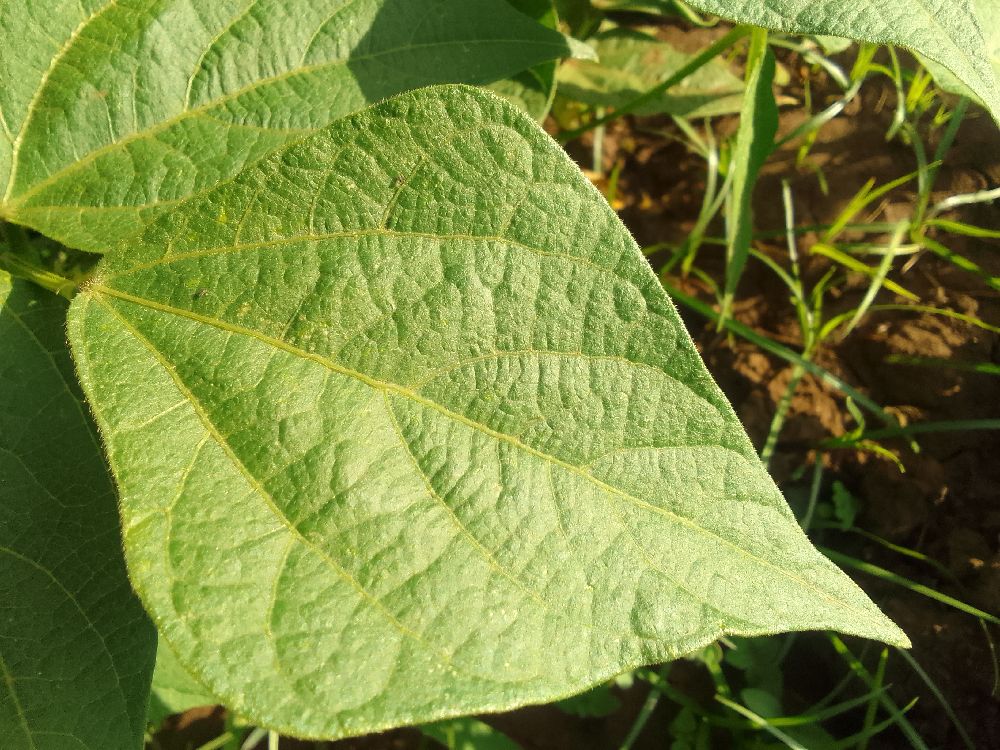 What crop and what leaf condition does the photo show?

common bean, healthy
